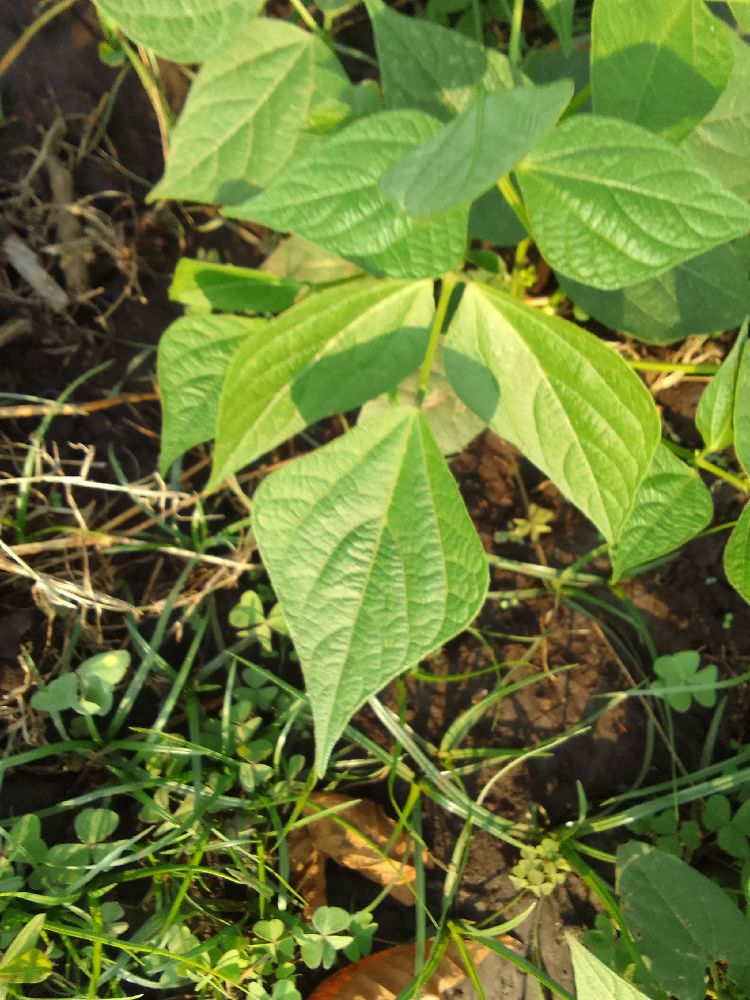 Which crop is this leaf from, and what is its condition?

common bean, healthy
